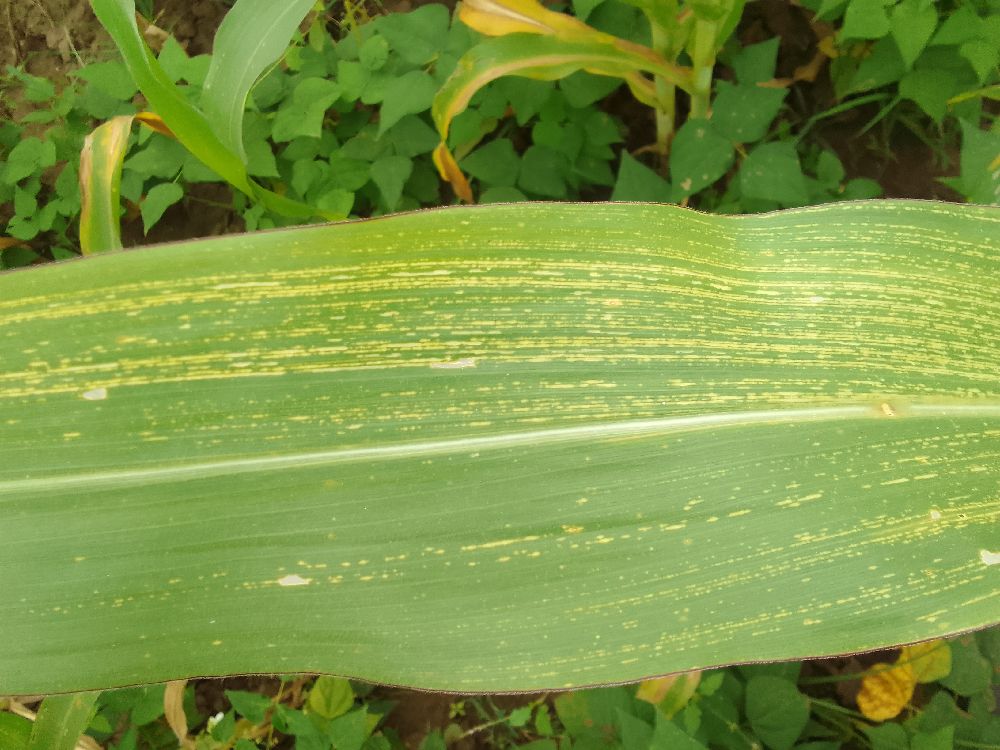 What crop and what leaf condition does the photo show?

maize, maize streak virus
